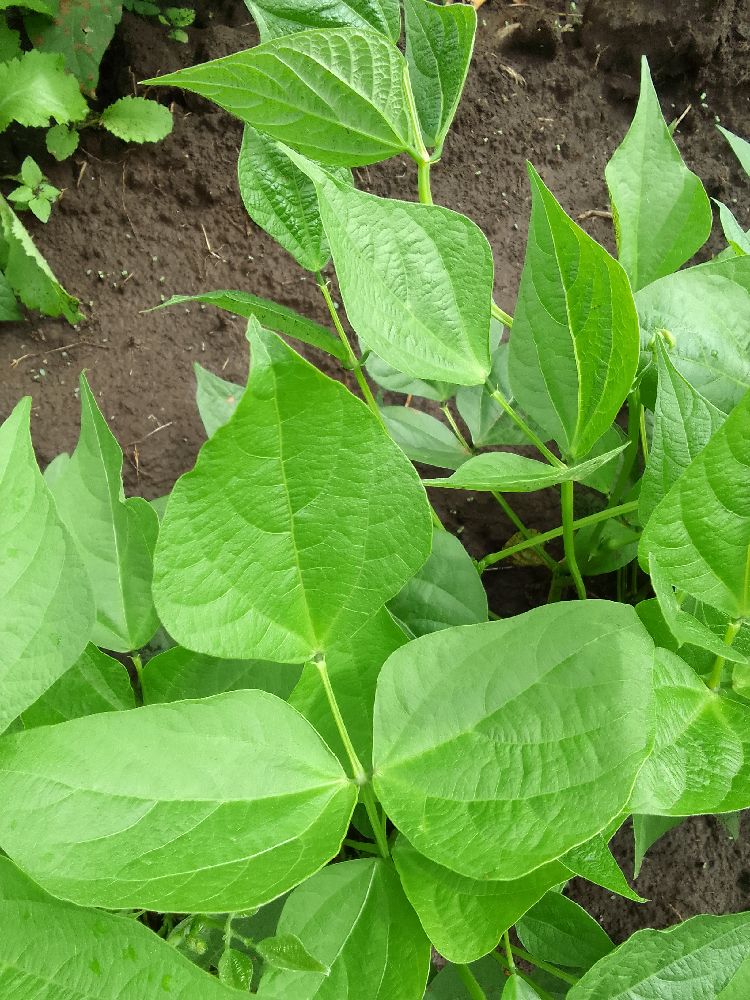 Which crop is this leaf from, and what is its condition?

common bean, healthy
